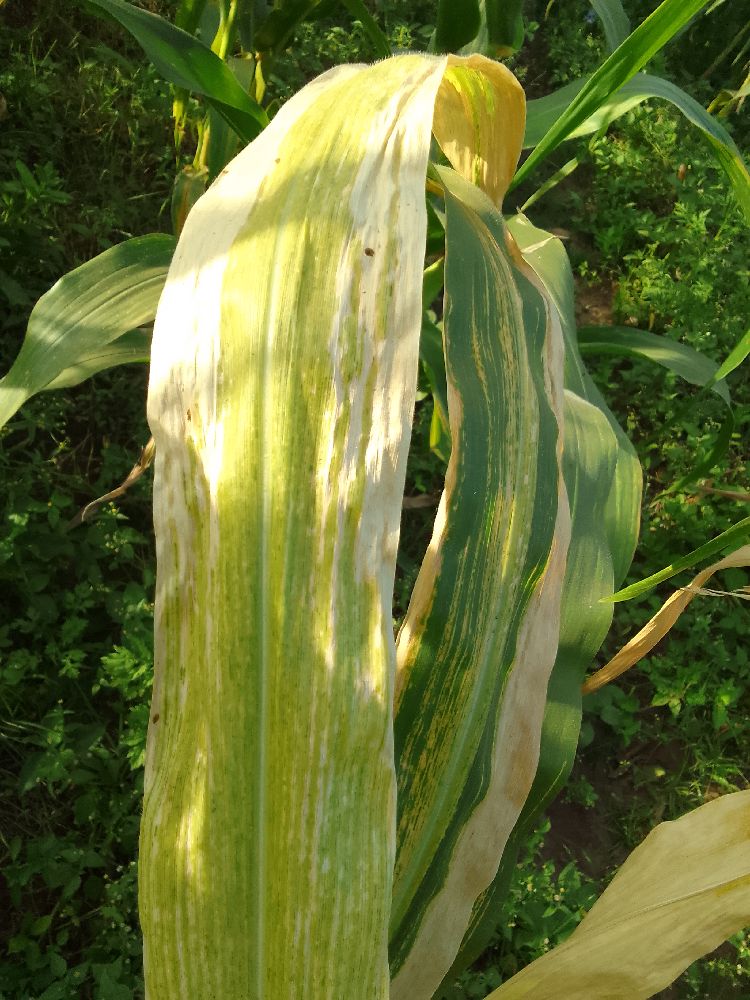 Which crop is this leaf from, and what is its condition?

maize, maize lethal necrosis
